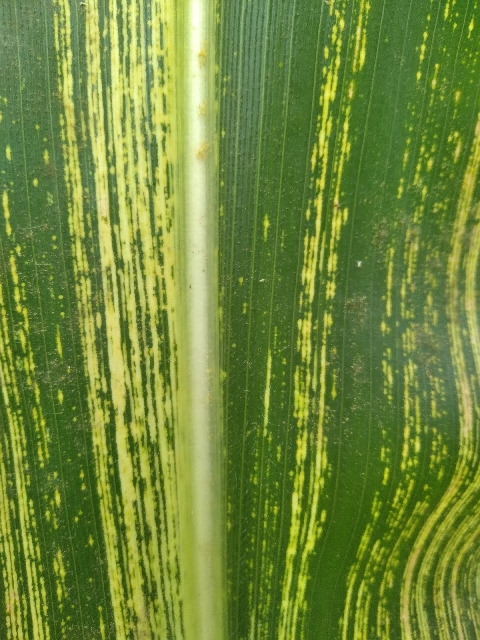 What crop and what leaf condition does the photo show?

maize, maize streak virus
